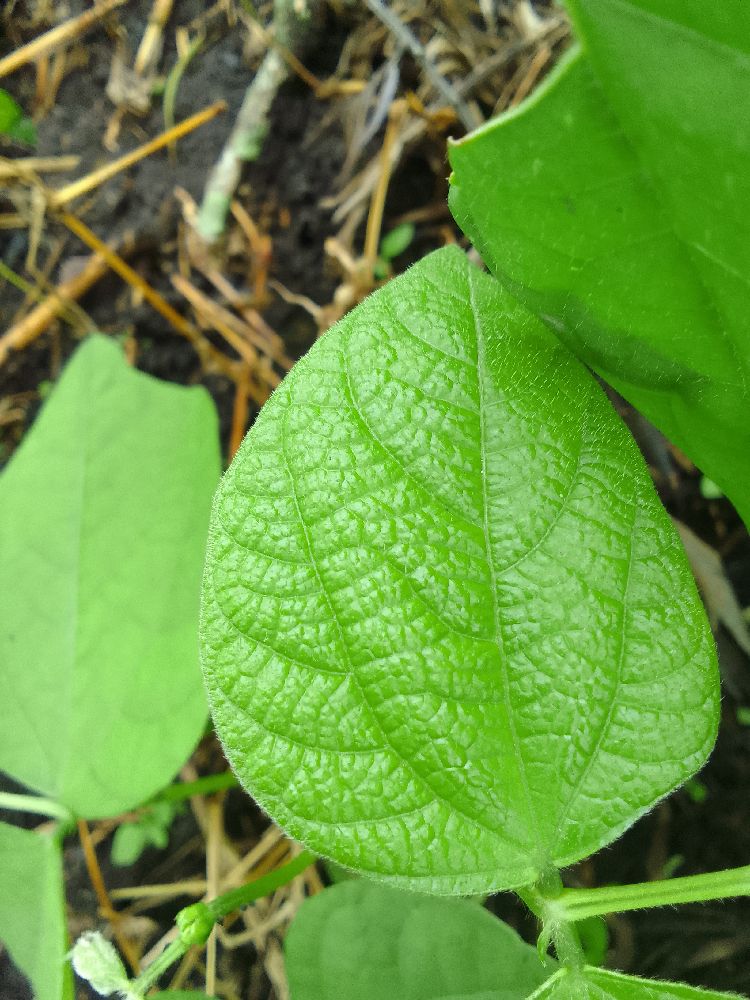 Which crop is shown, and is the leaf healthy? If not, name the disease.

common bean, healthy
